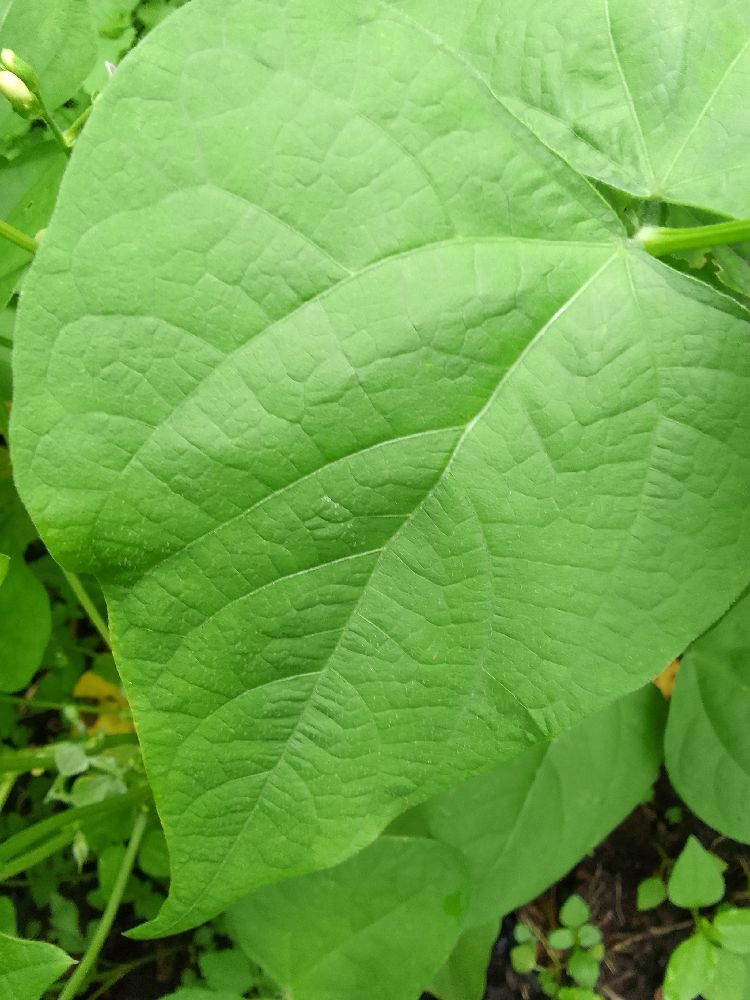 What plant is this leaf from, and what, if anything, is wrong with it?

common bean, healthy
